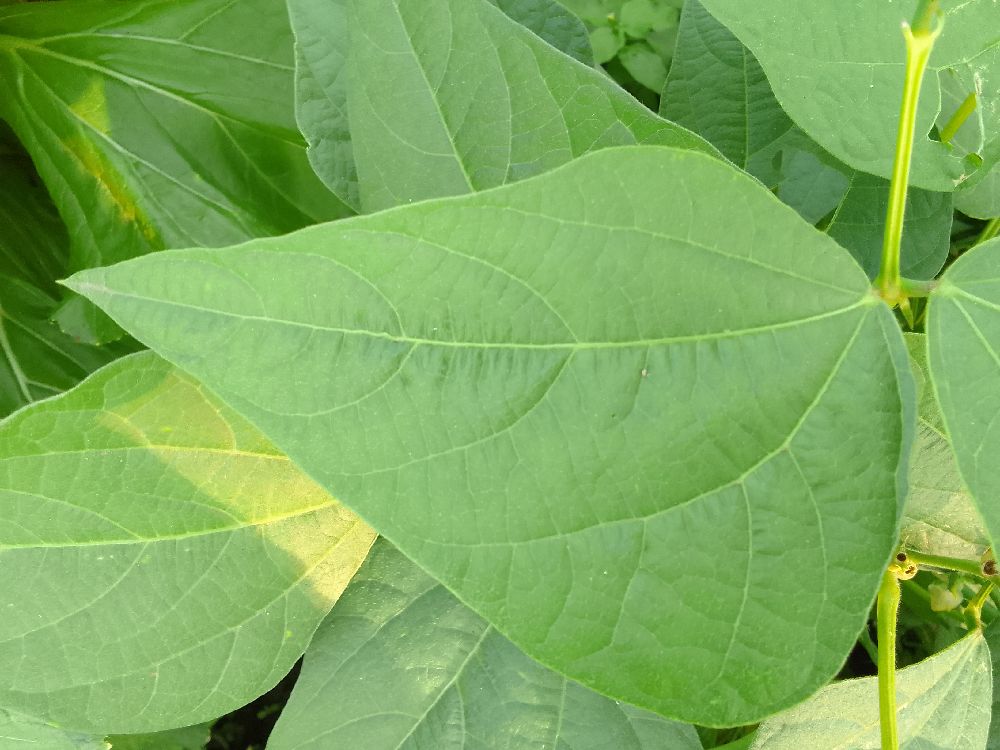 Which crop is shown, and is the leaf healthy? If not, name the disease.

common bean, healthy
